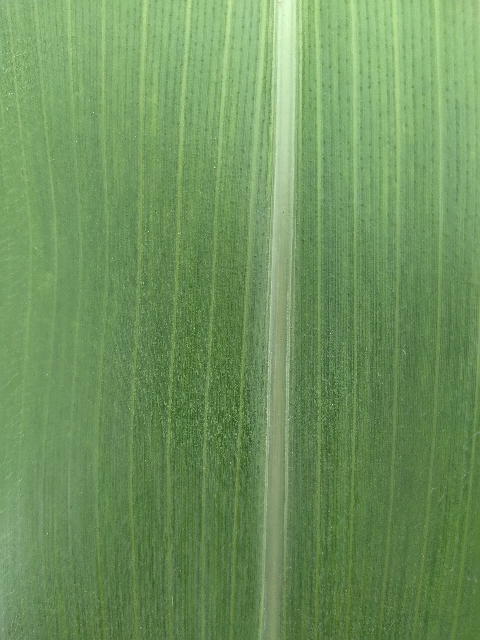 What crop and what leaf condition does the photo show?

maize, healthy
